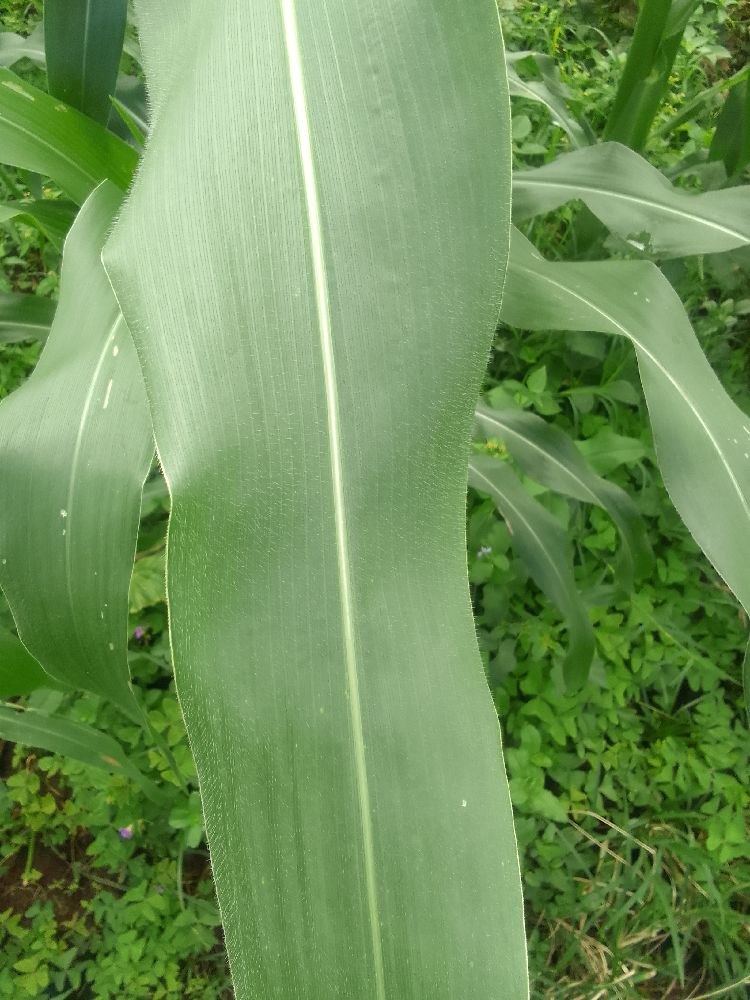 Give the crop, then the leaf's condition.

maize, healthy
